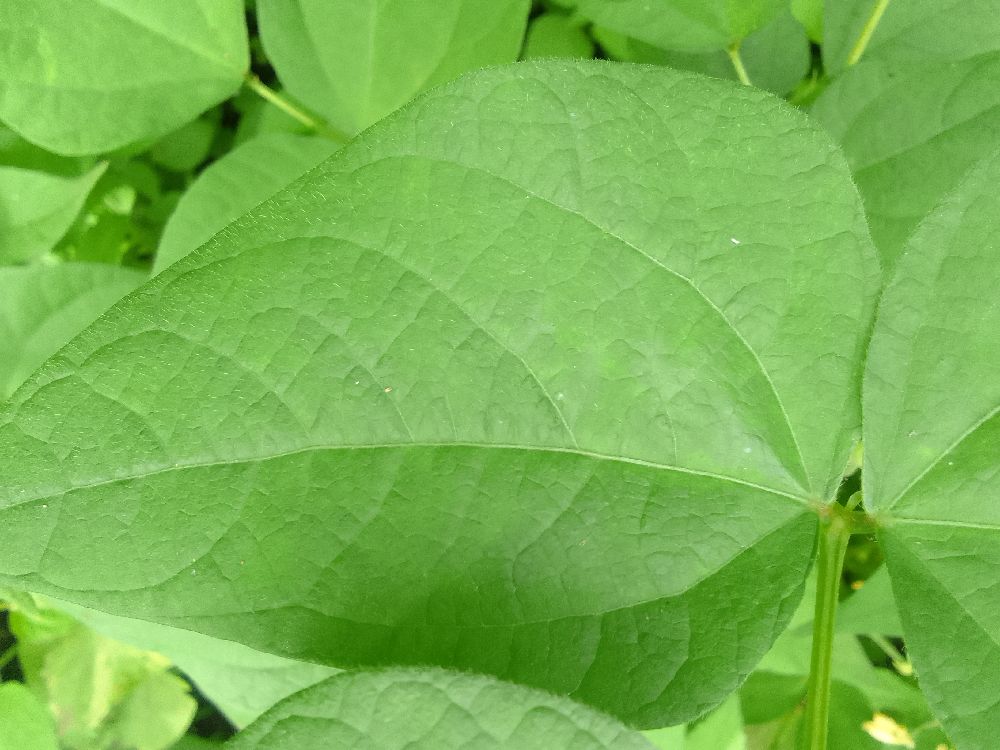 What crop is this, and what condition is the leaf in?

common bean, healthy
